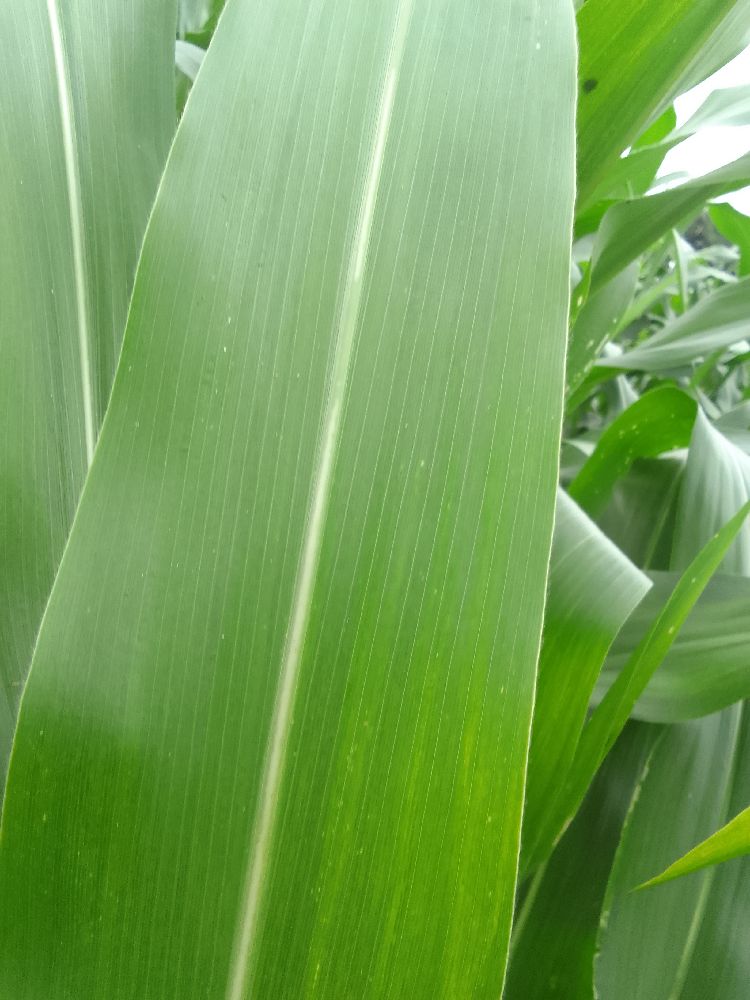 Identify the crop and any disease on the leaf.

maize, healthy
